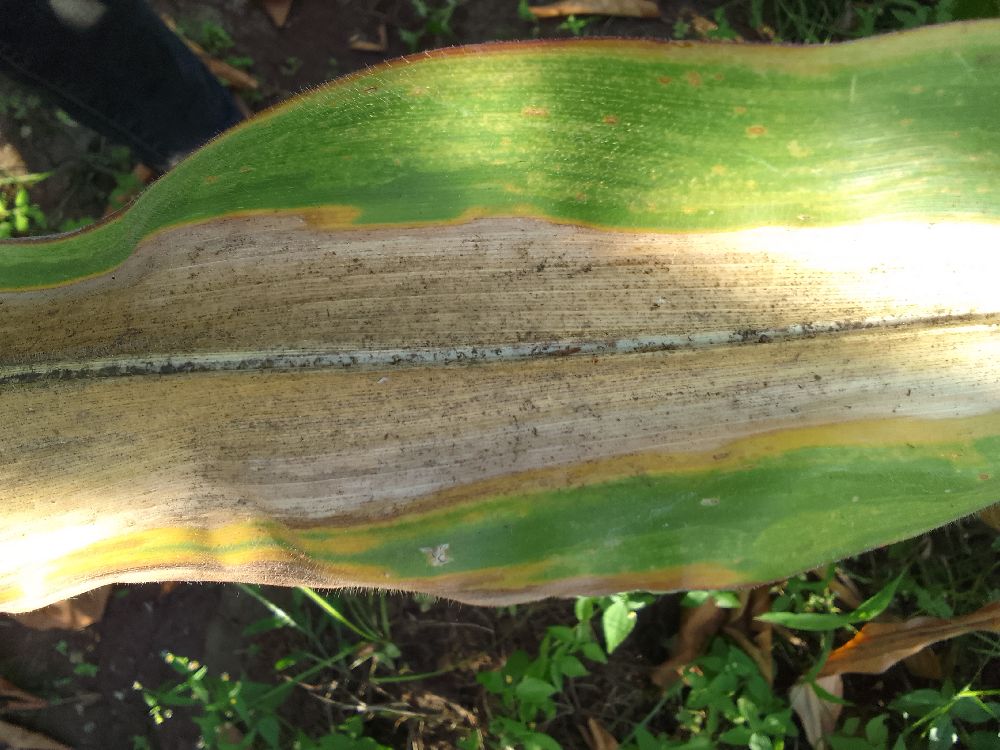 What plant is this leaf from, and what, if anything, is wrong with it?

maize, maize lethal necrosis
